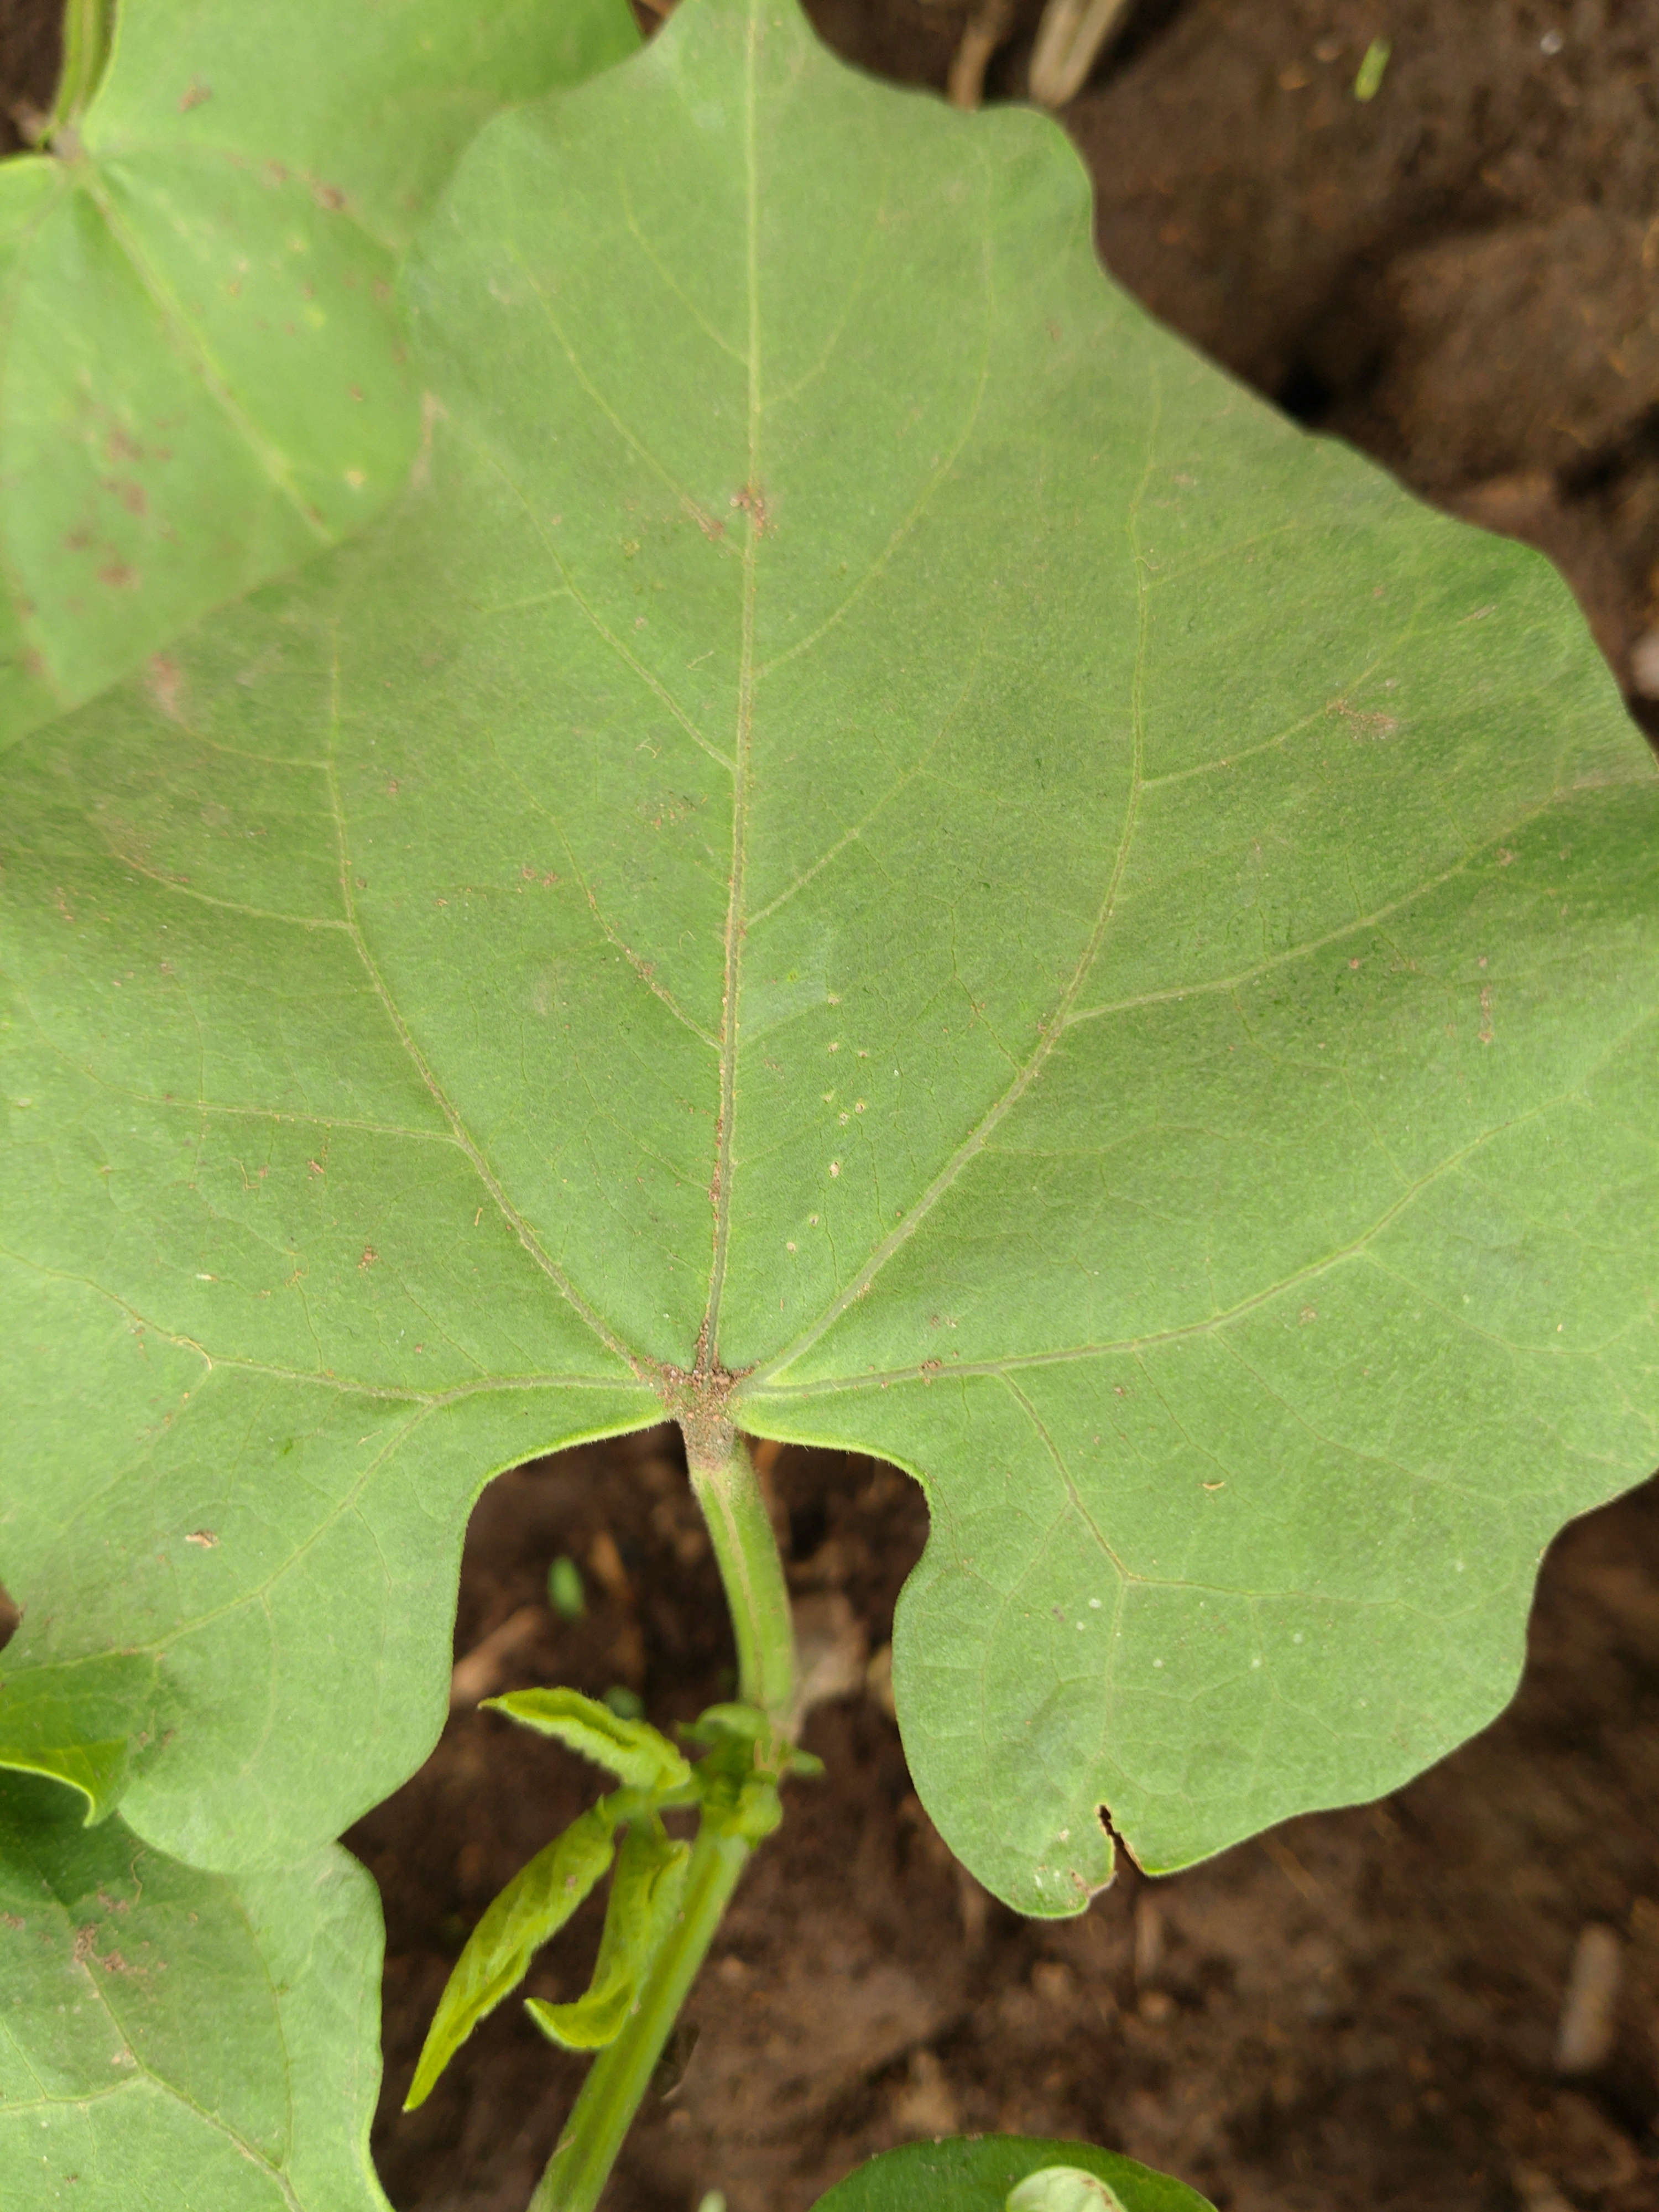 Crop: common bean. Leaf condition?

healthy
